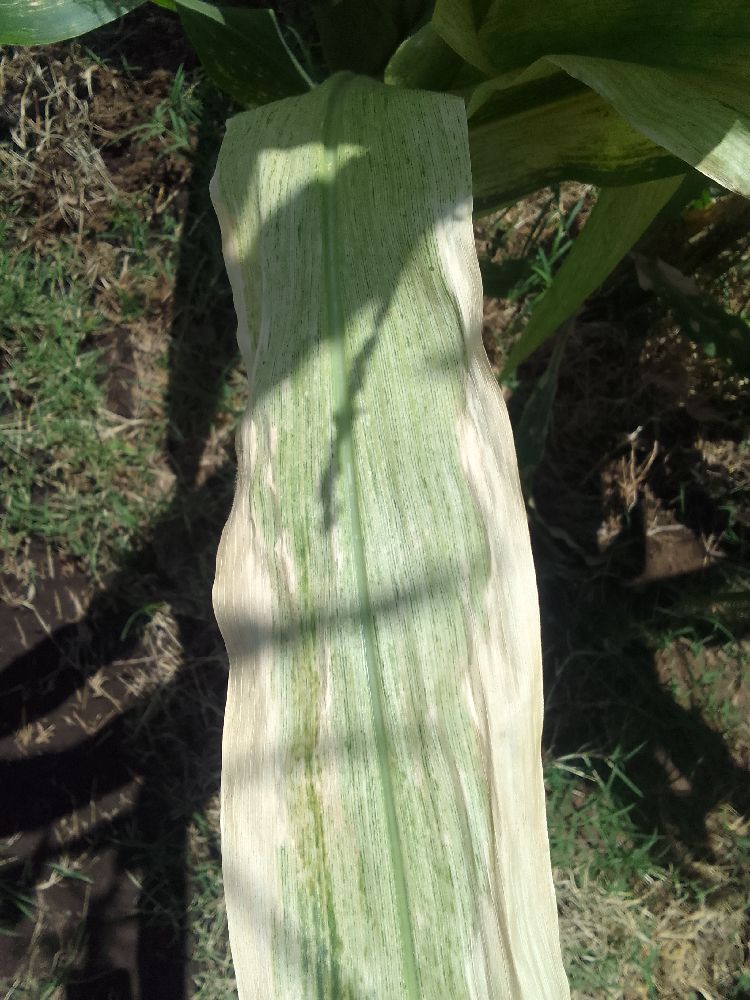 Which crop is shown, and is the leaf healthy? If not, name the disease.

maize, maize lethal necrosis
